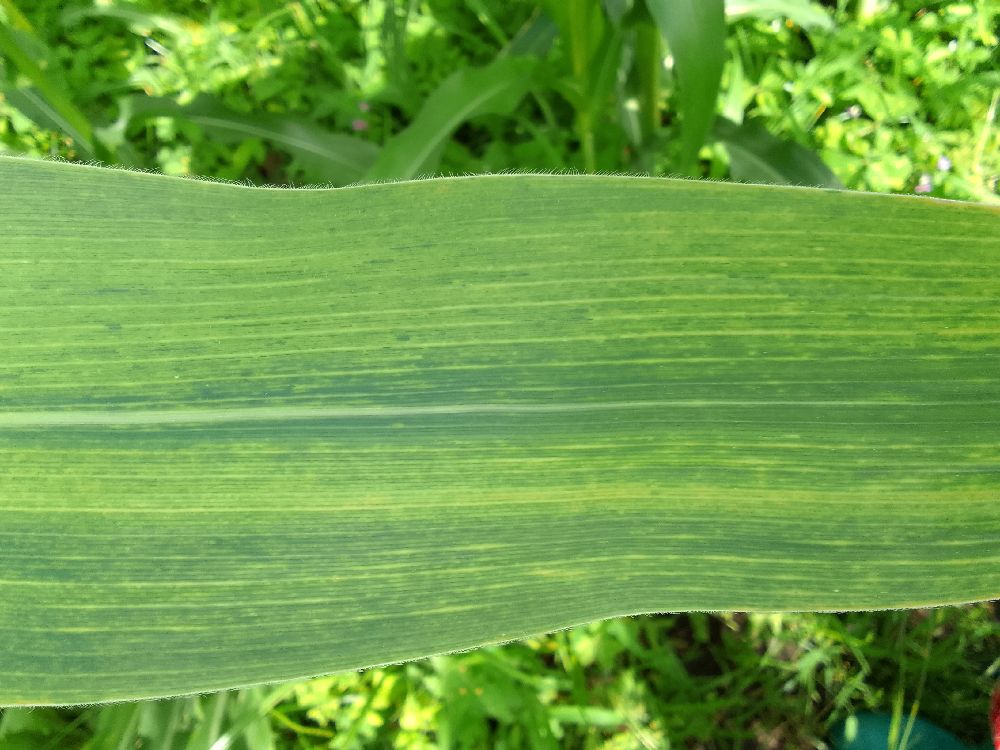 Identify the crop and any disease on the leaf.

maize, maize lethal necrosis
